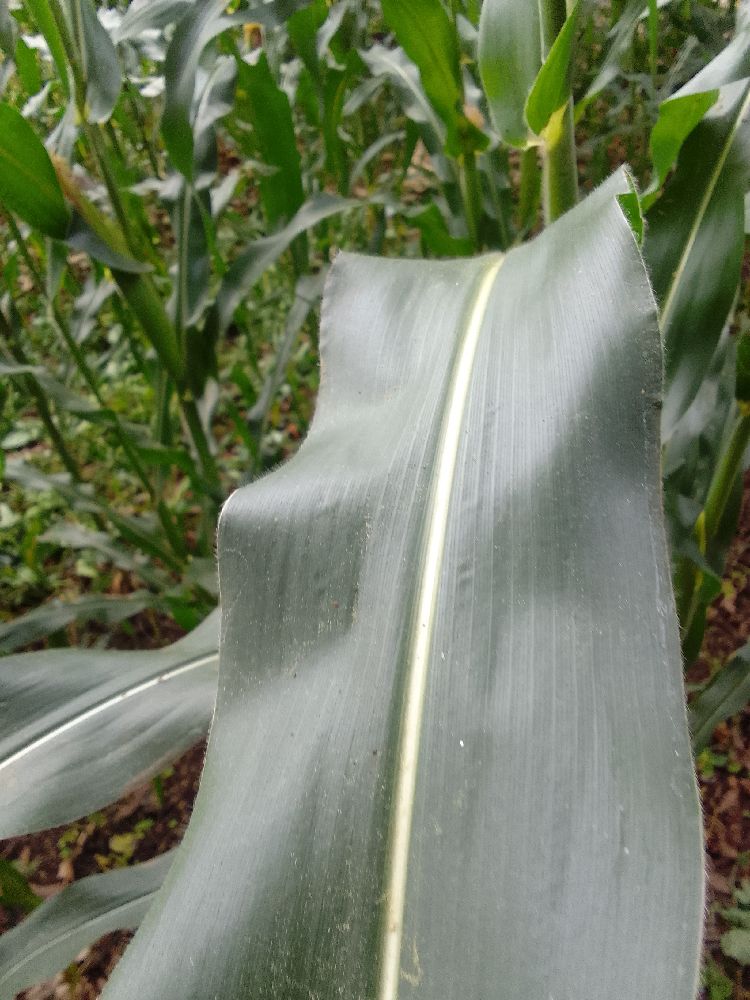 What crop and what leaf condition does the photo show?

maize, healthy
